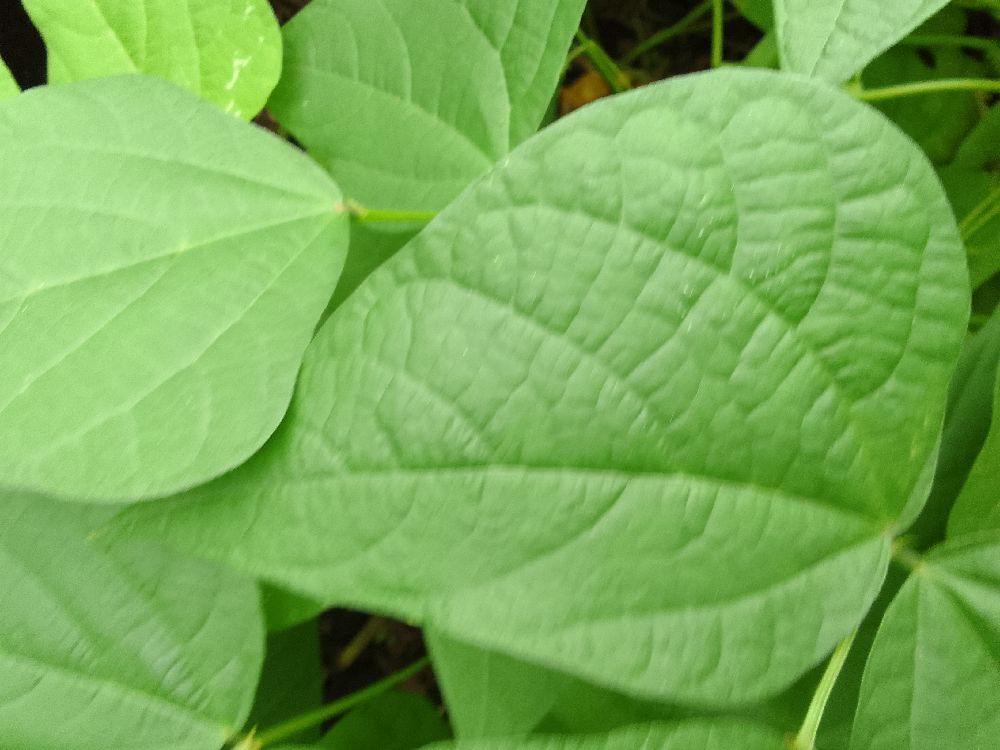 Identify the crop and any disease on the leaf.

common bean, healthy
